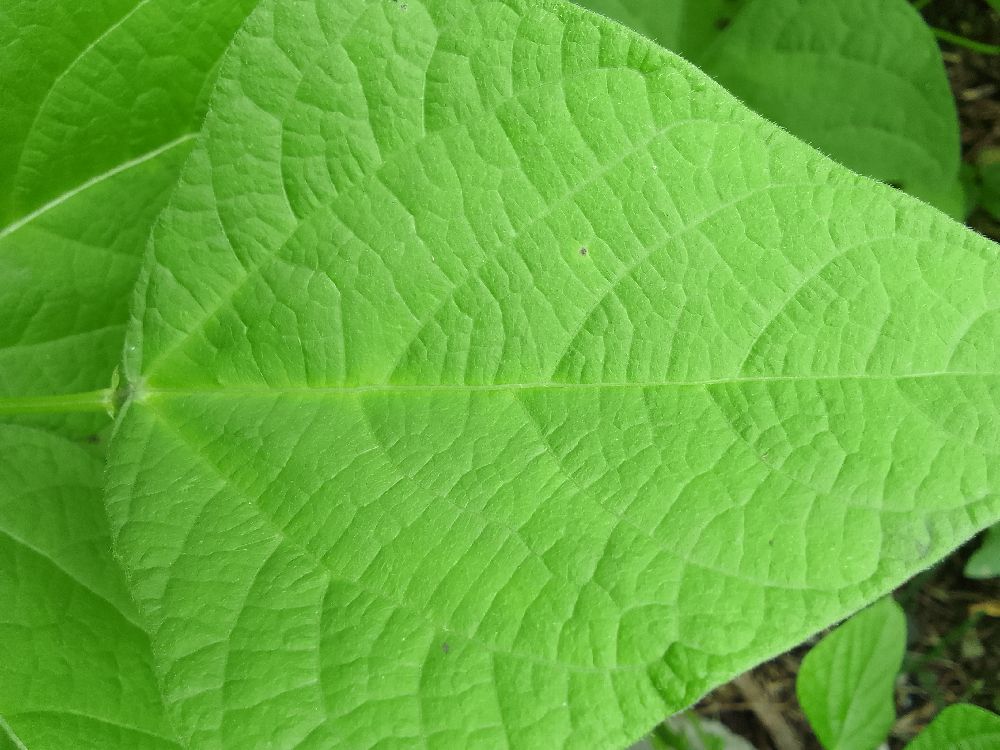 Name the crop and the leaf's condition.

common bean, healthy
